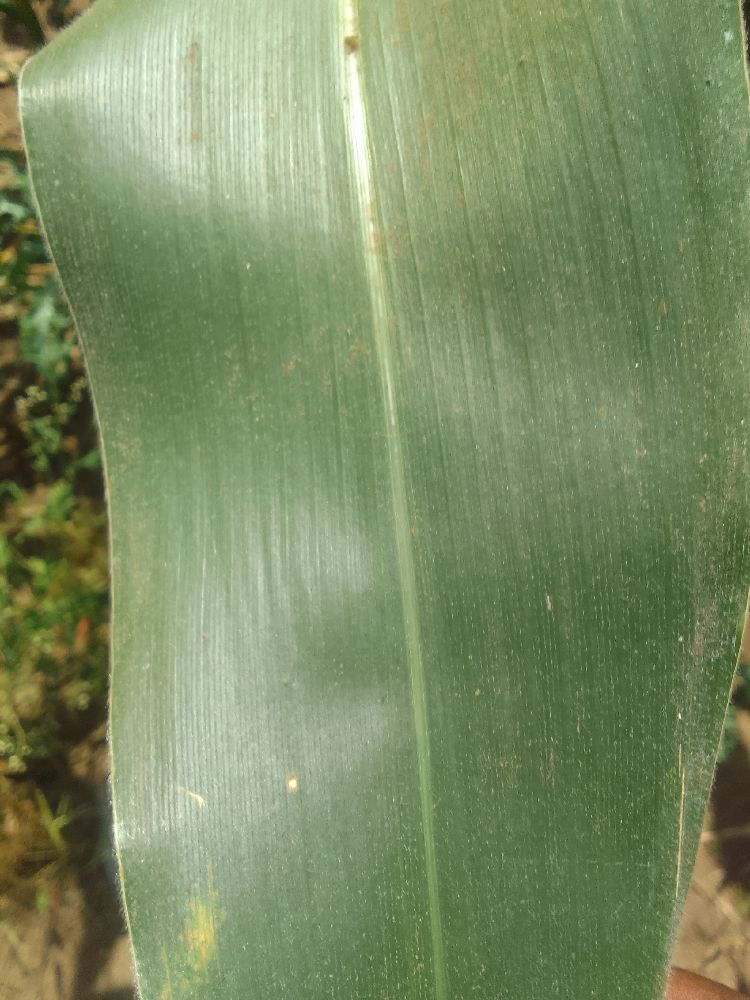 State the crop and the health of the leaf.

maize, healthy
